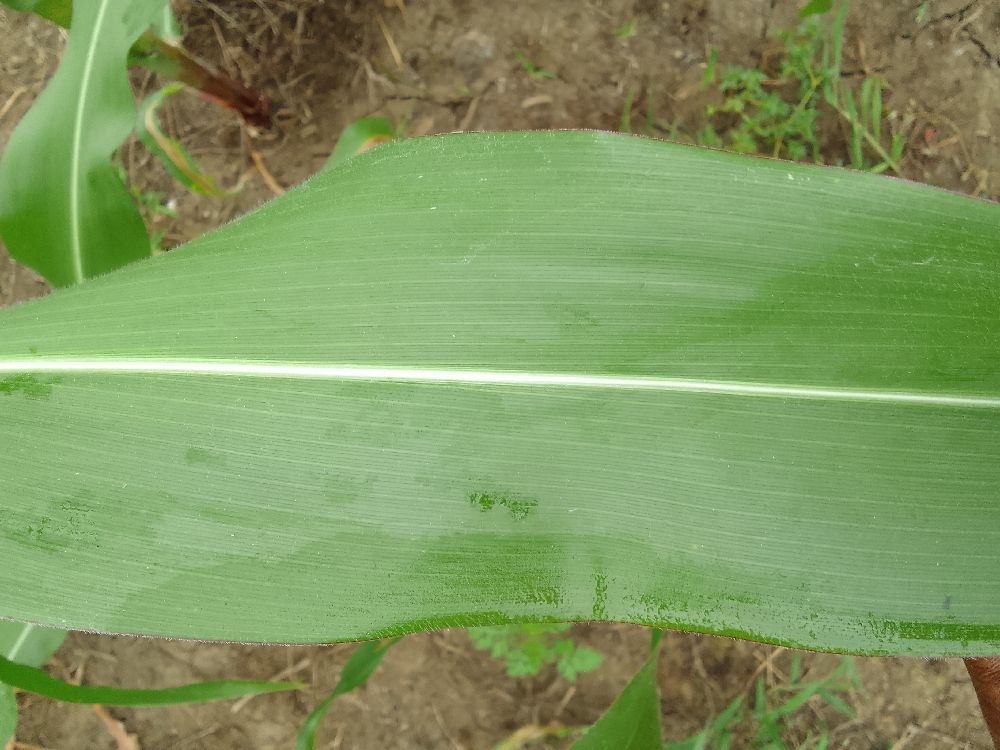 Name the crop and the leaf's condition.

maize, healthy
